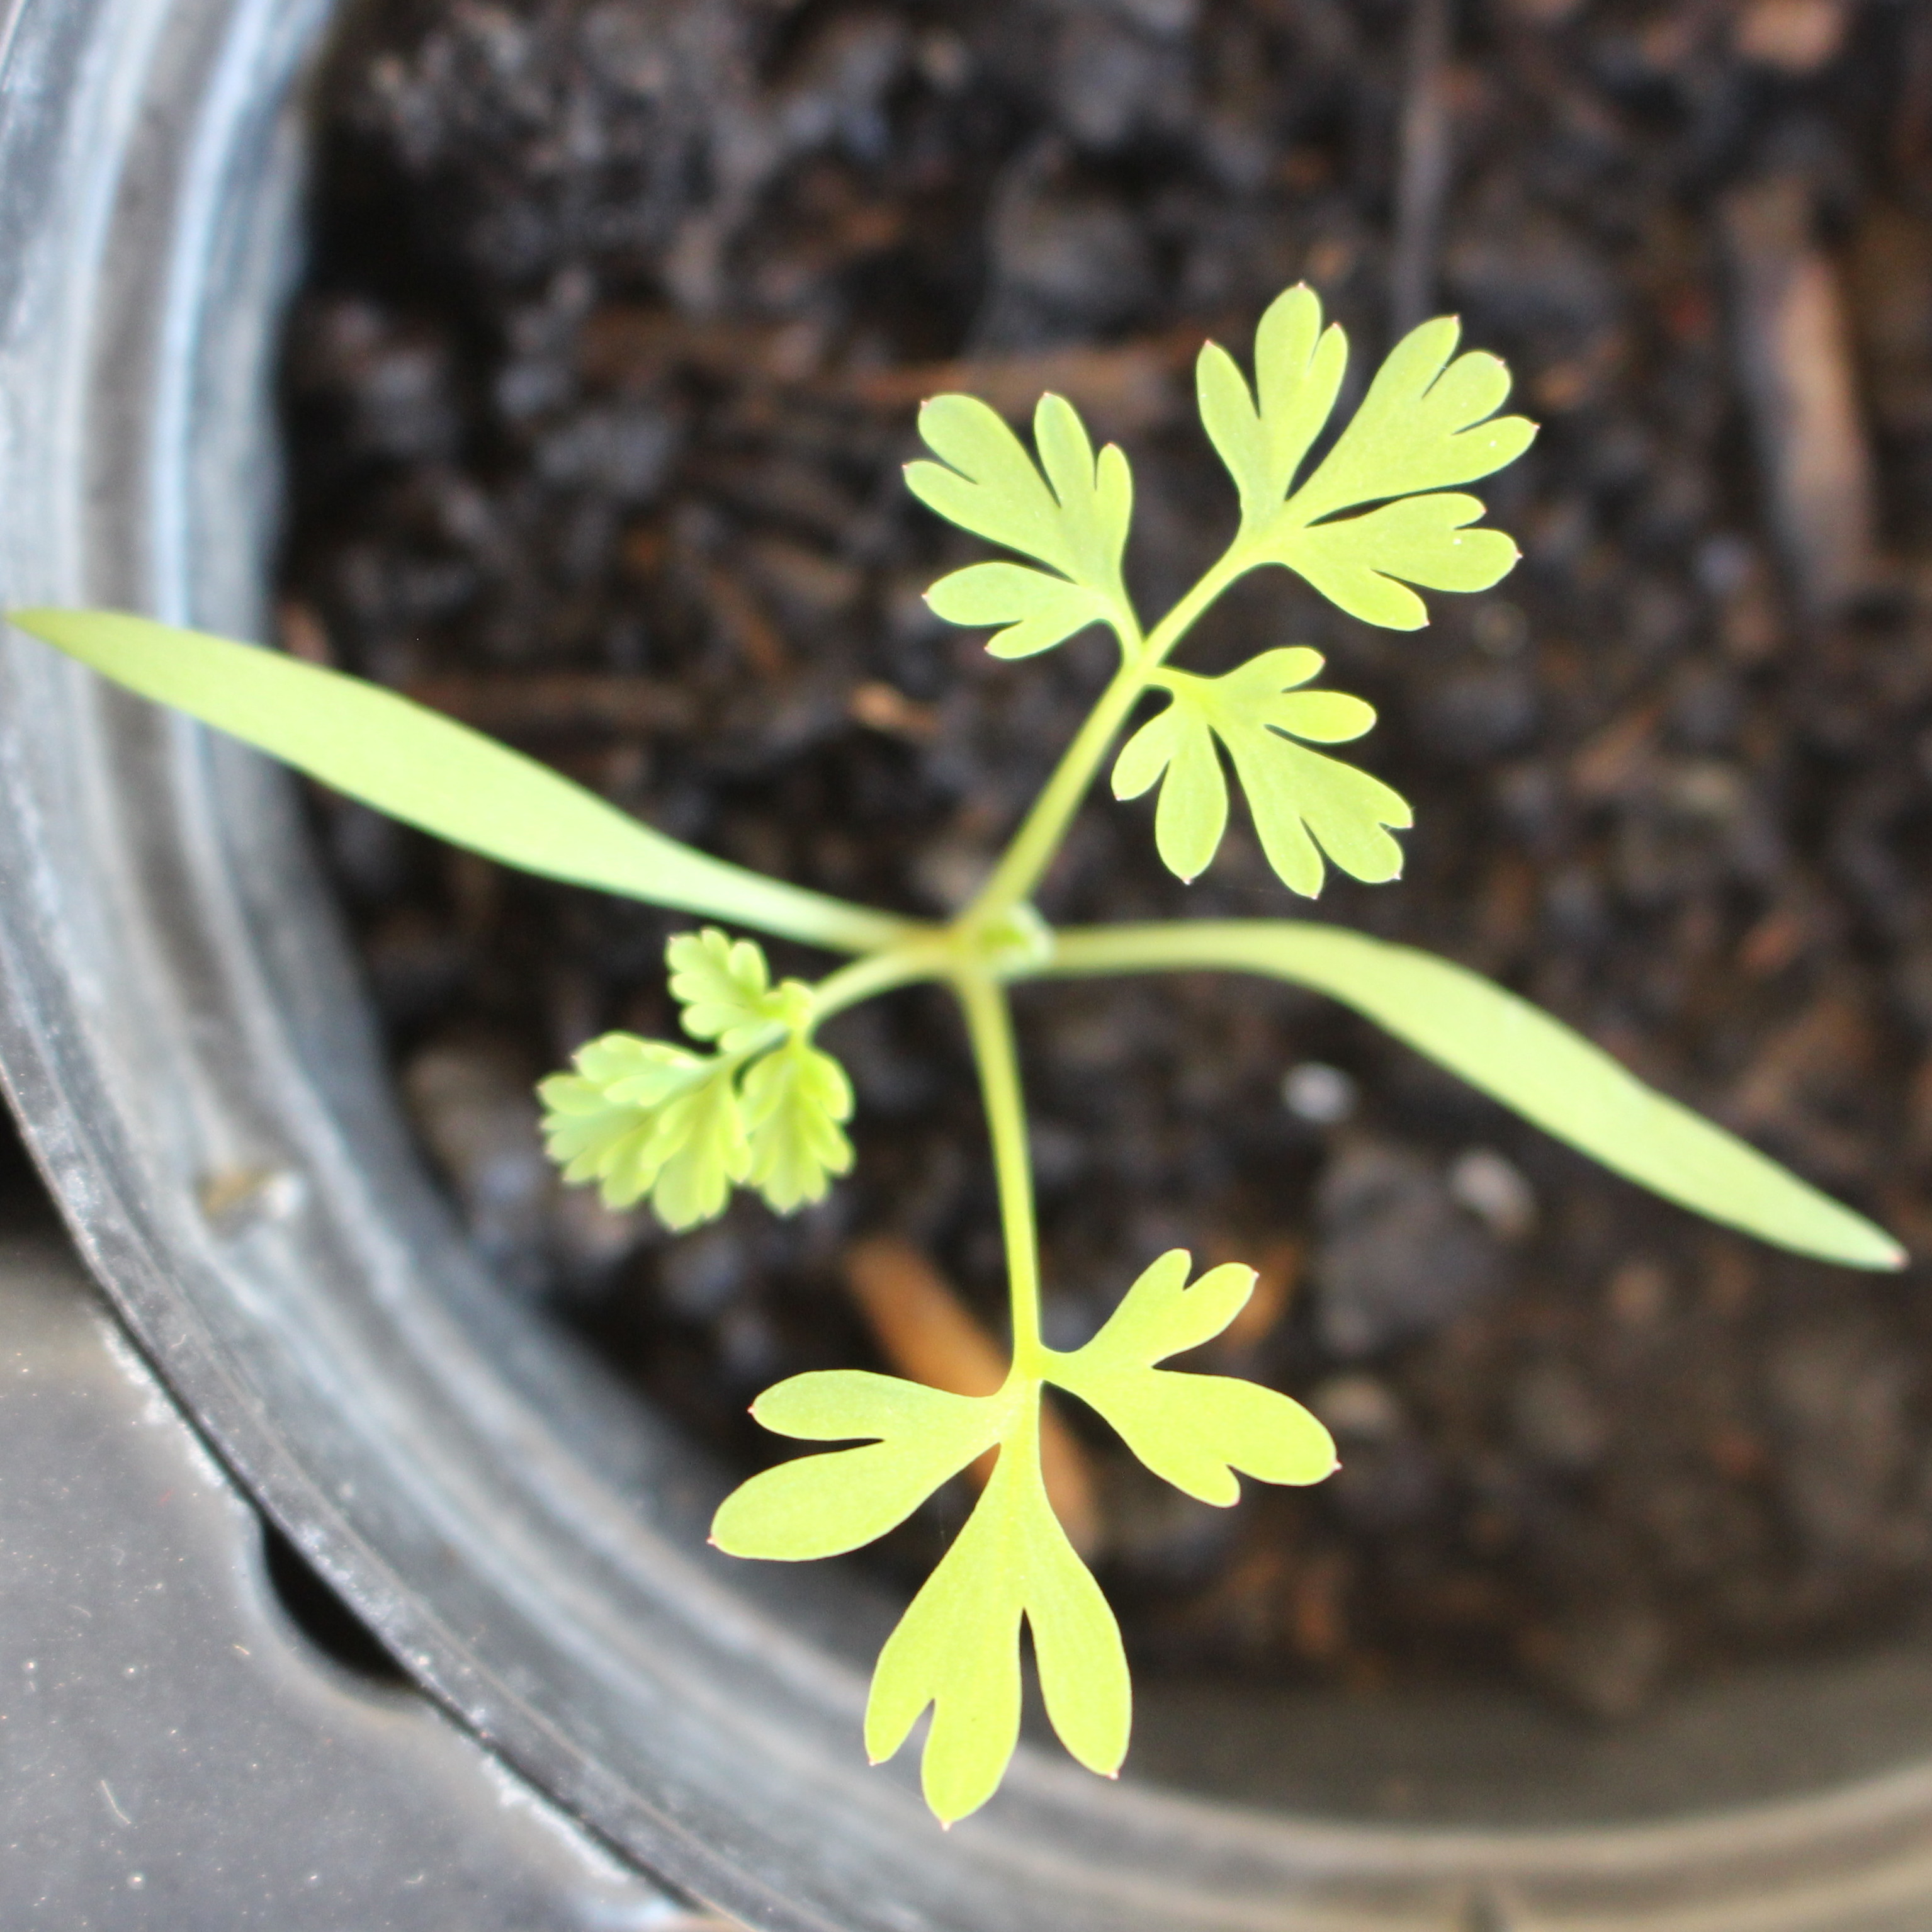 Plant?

Fumaria officinalis
